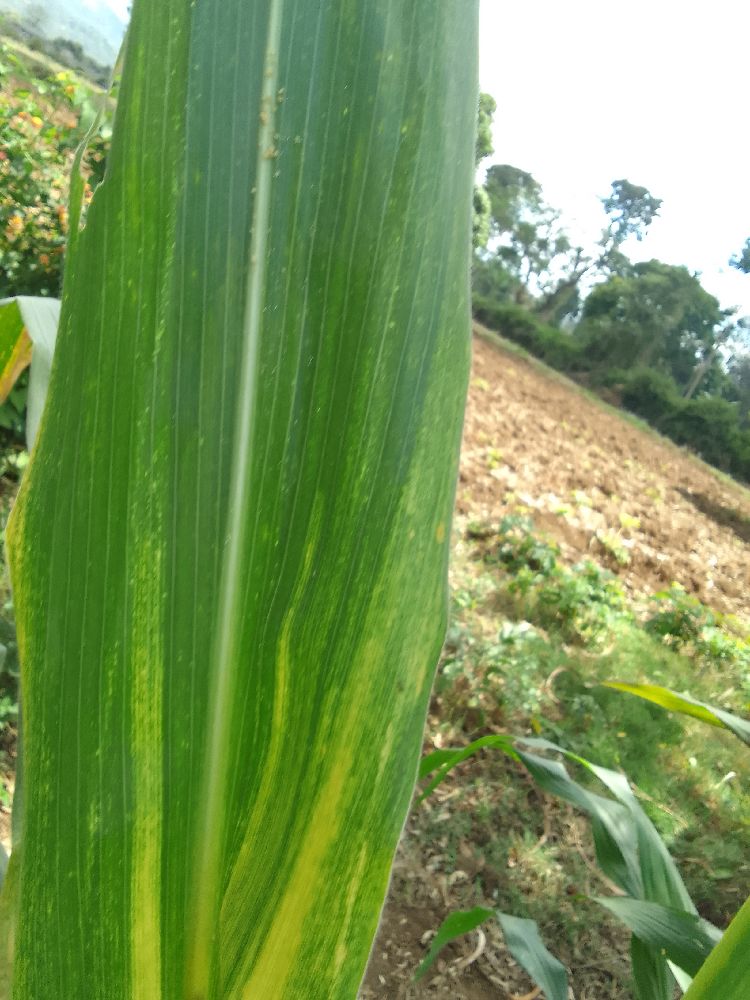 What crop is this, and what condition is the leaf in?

maize, maize lethal necrosis
